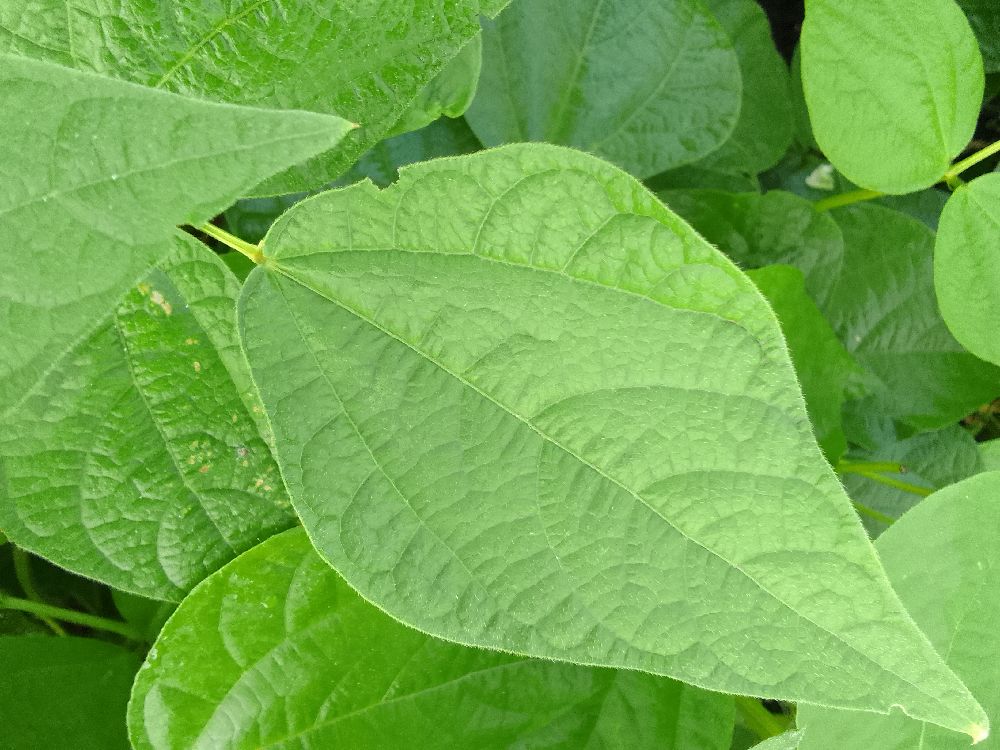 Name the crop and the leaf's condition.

common bean, healthy
